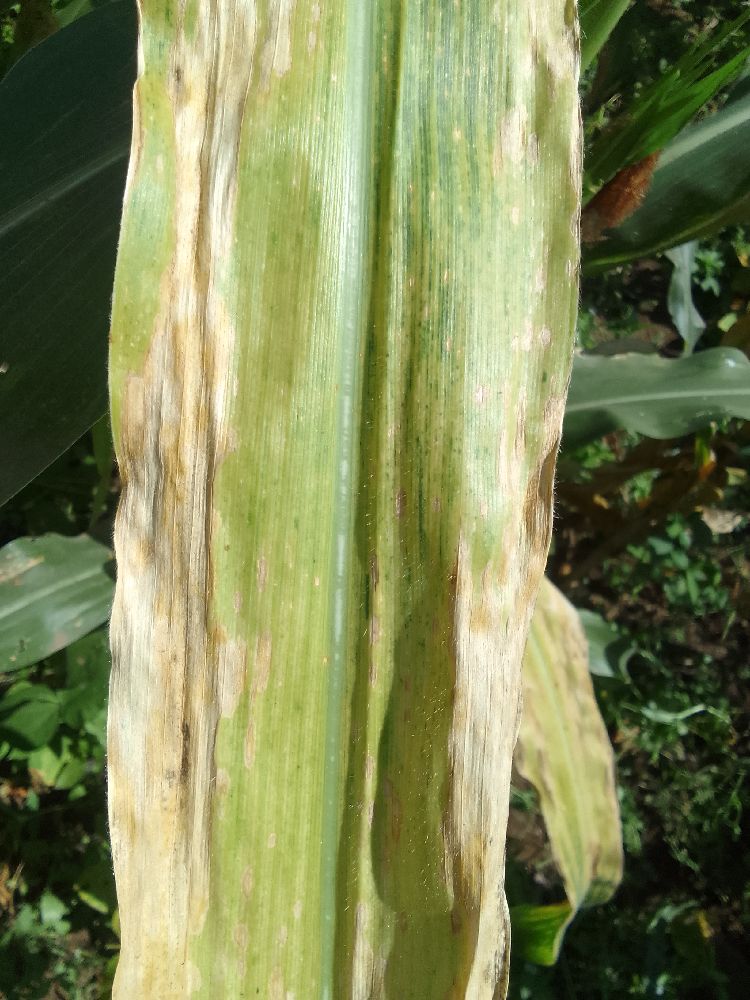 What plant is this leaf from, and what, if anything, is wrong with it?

maize, maize lethal necrosis
